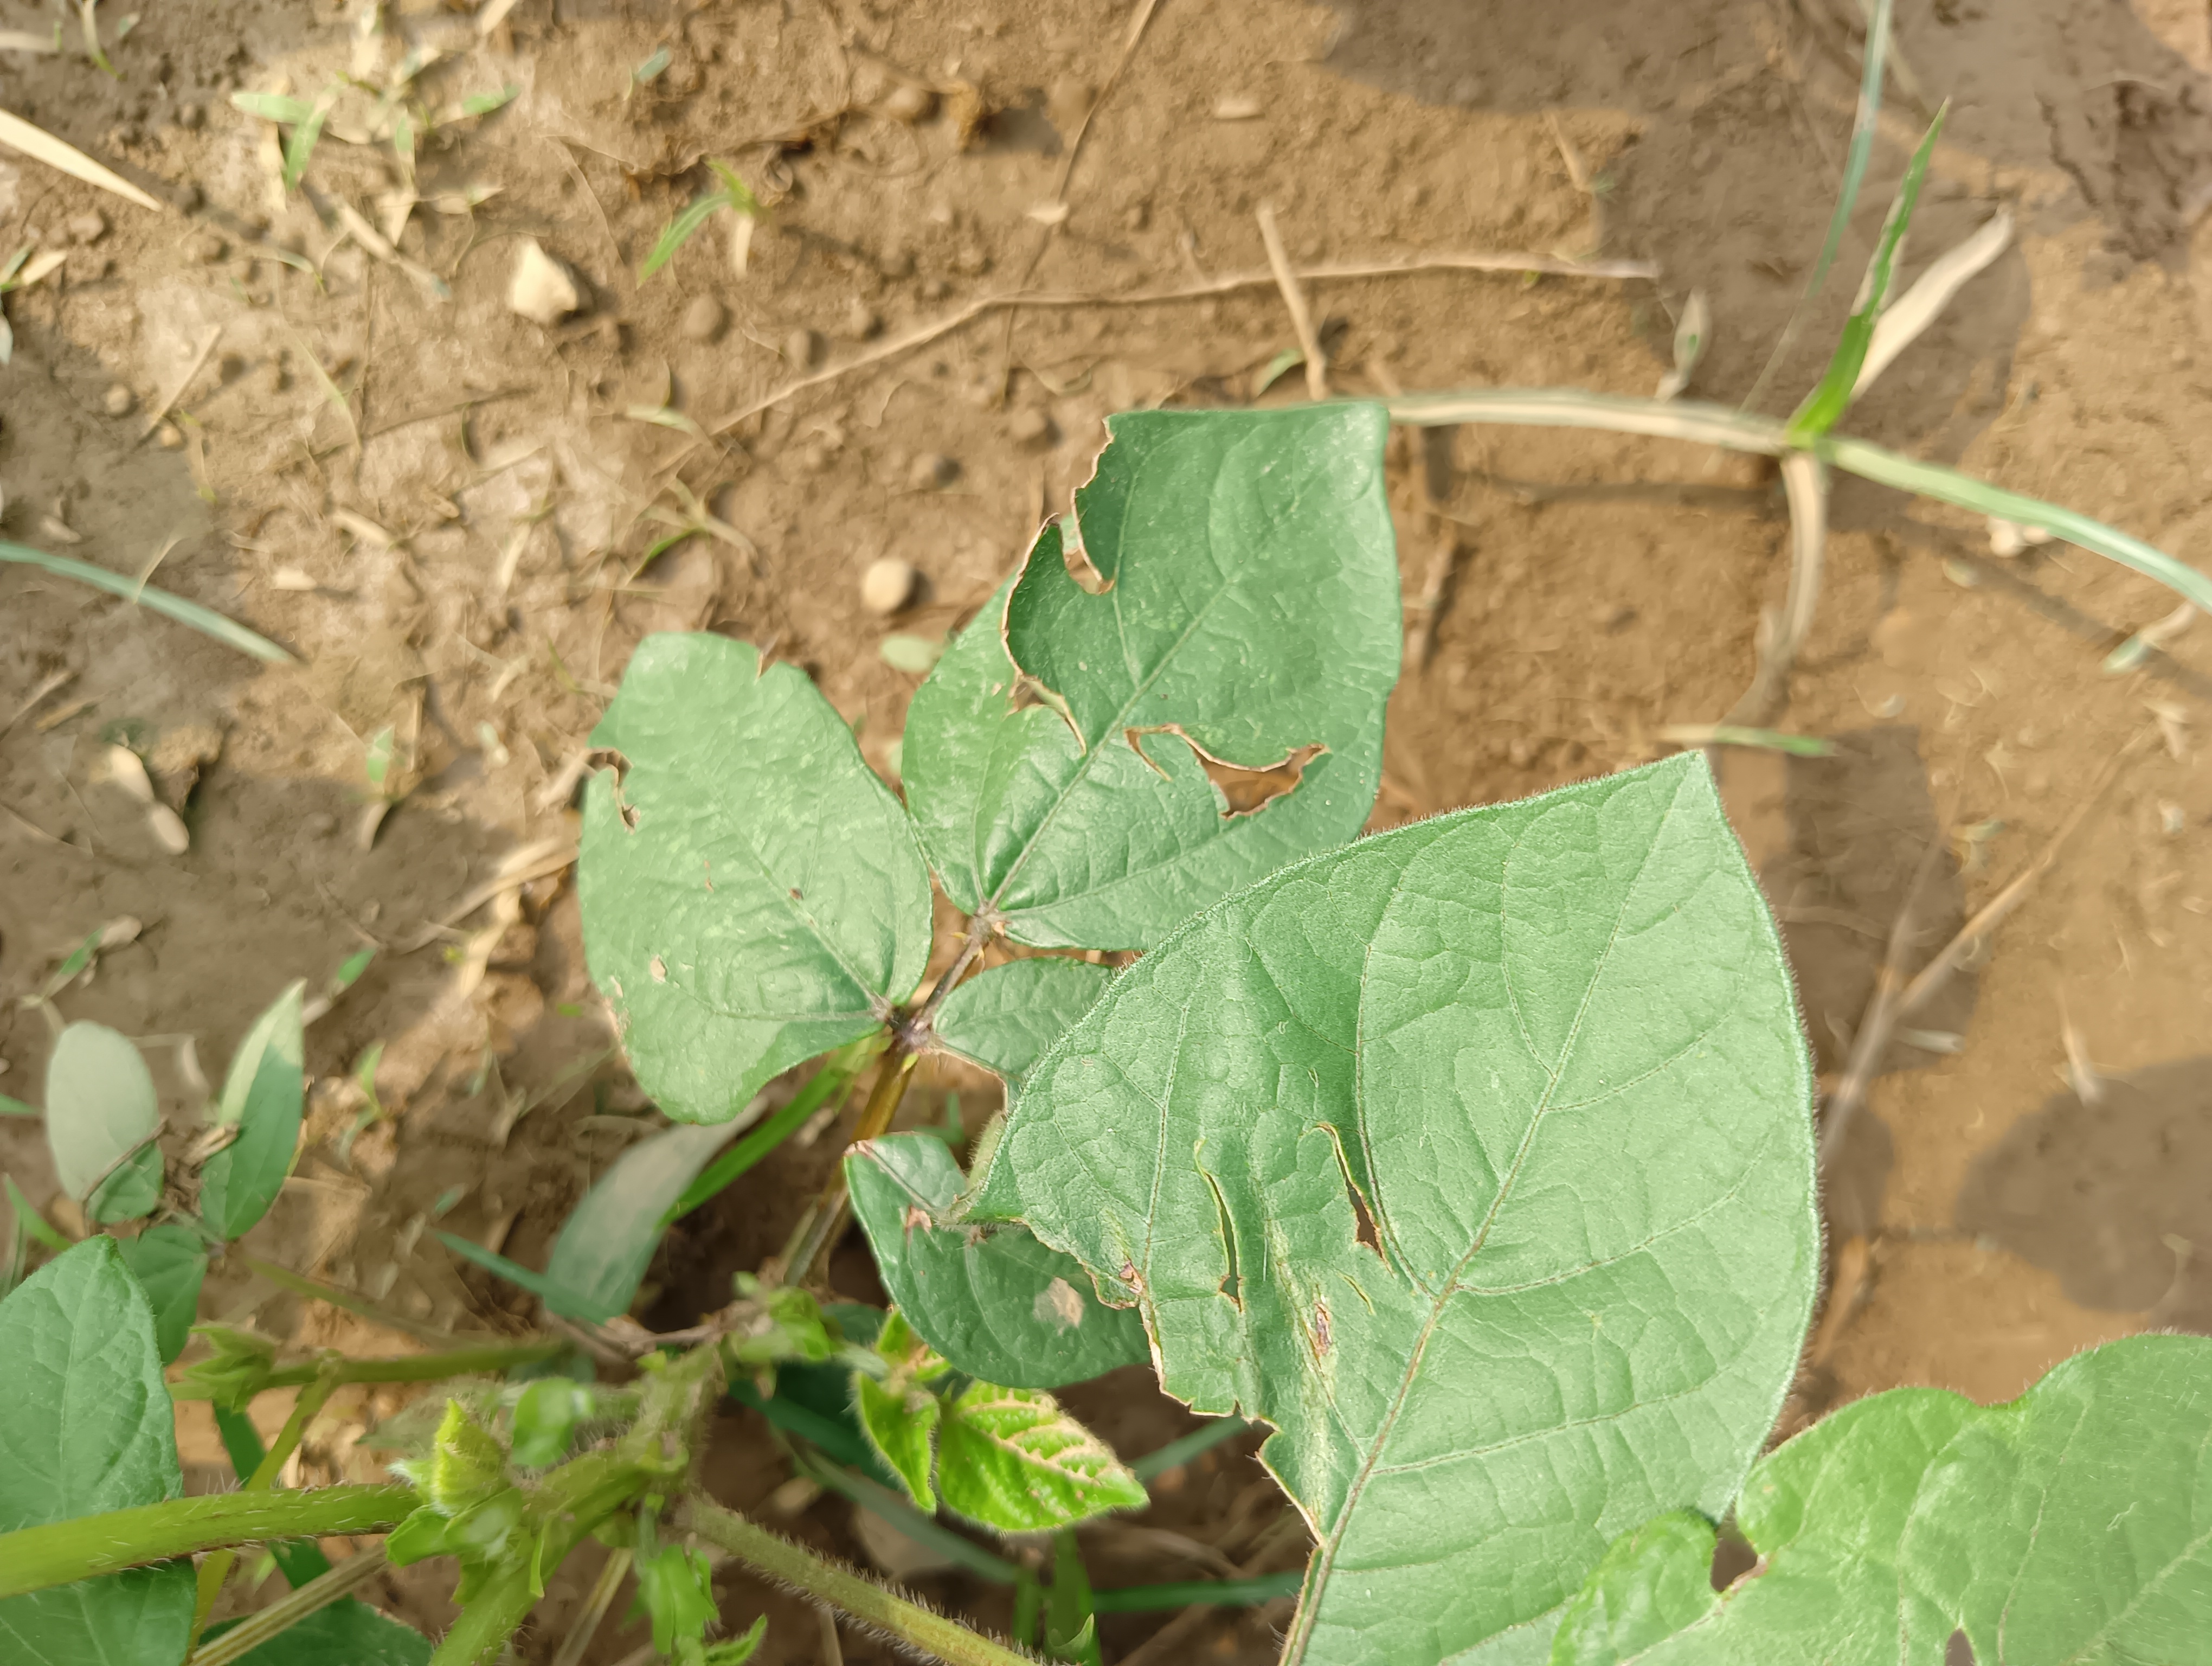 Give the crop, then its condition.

mungbean, healthy
